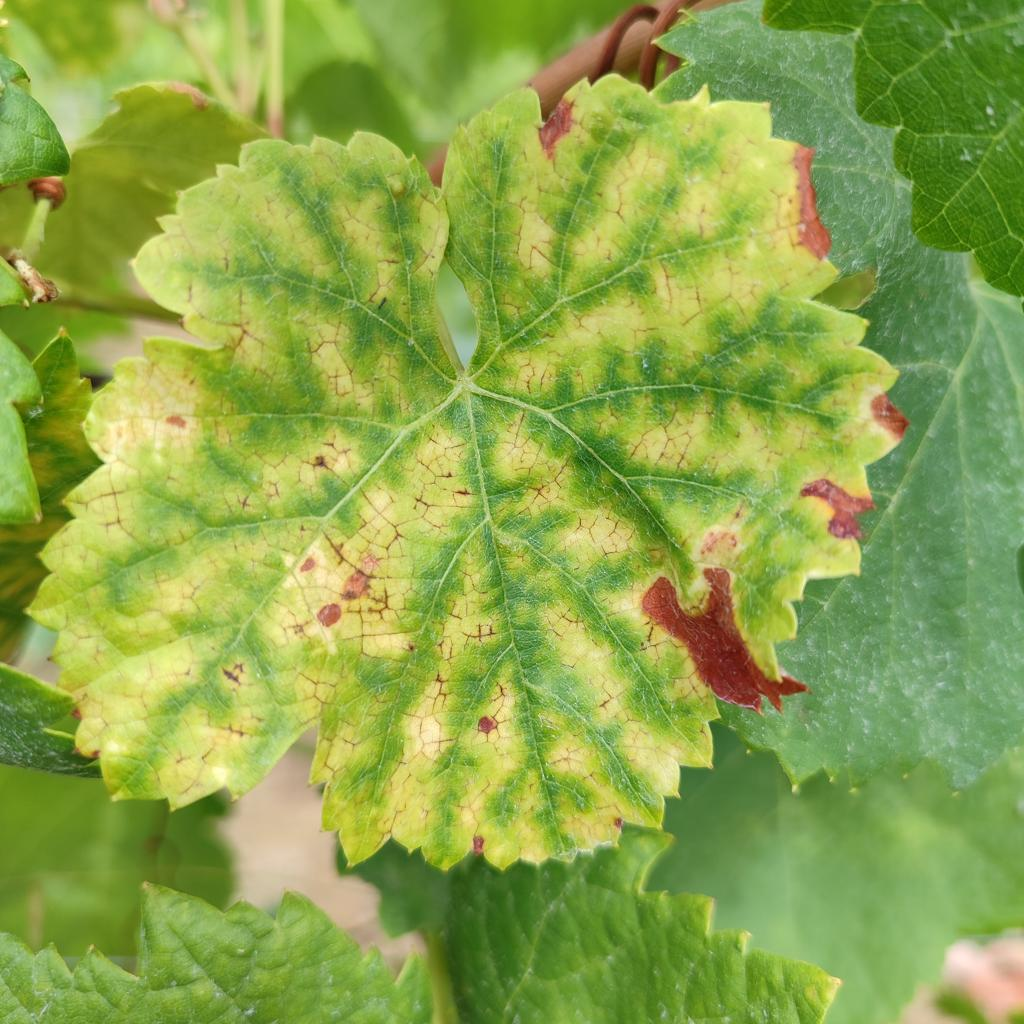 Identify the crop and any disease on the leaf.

grapevine, esca complex
